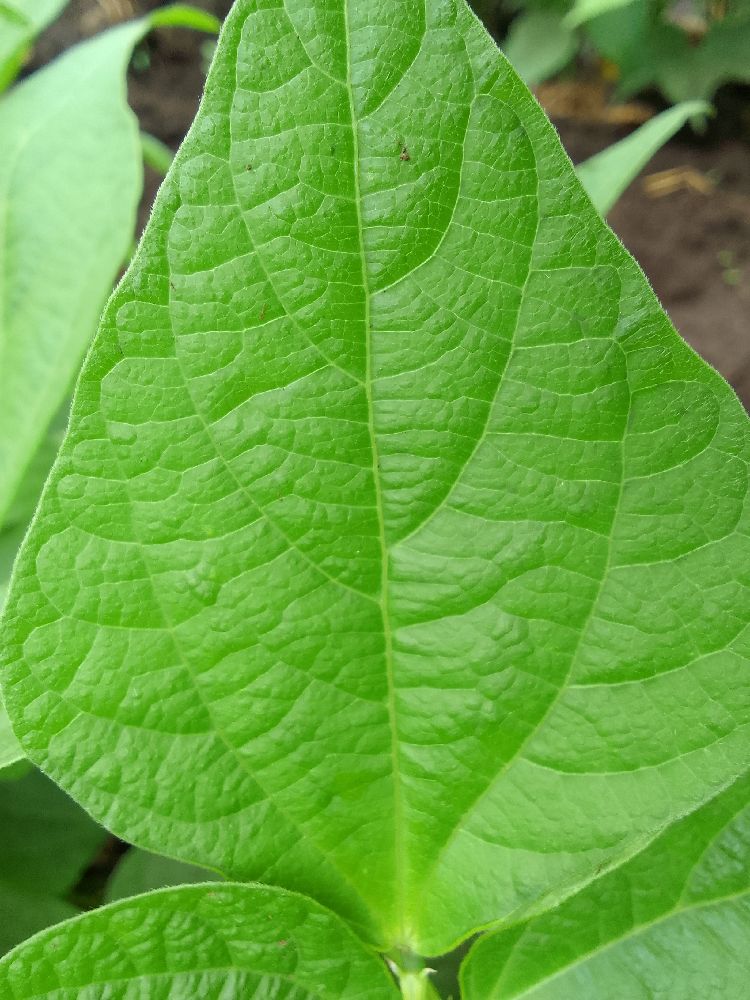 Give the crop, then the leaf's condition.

common bean, healthy
